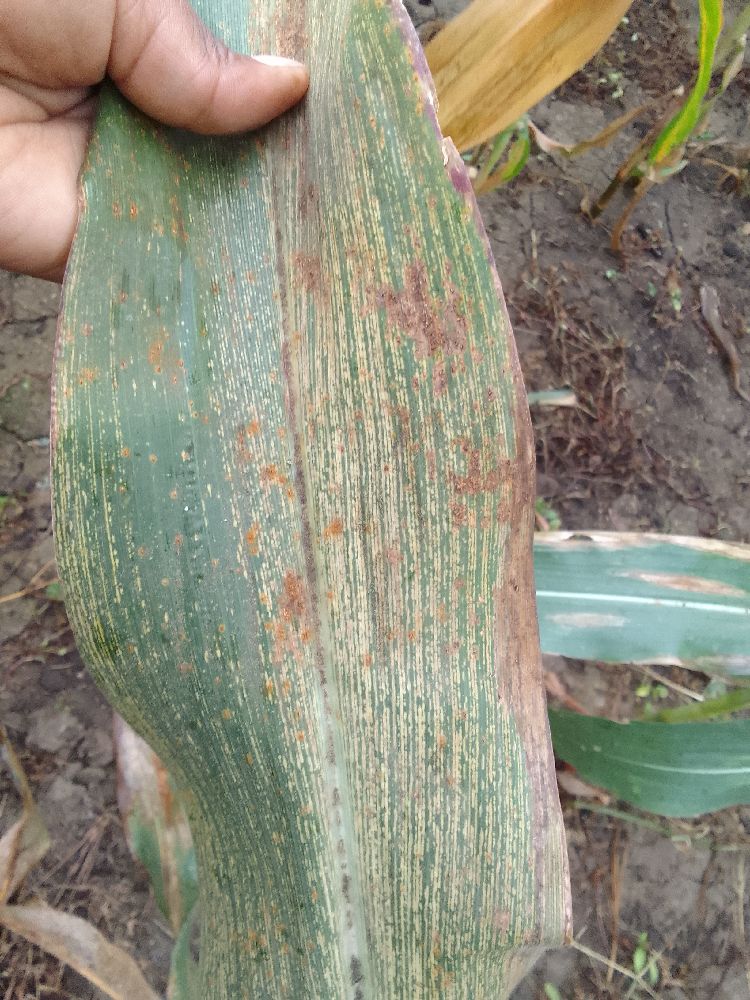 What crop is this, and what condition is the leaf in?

maize, maize streak virus
